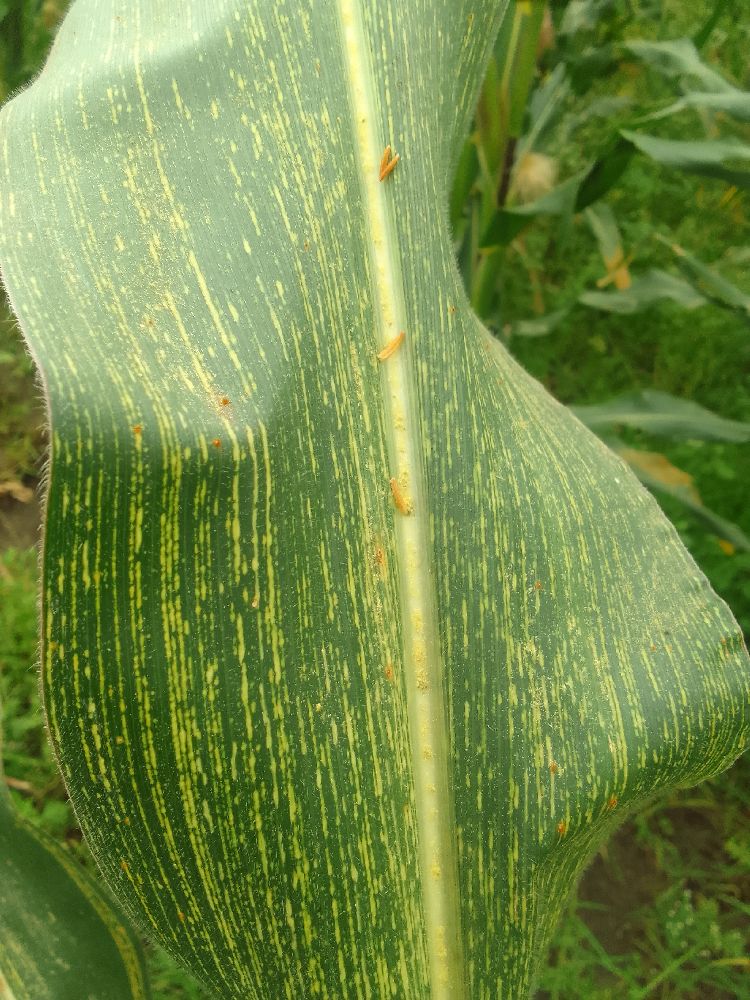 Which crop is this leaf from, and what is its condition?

maize, maize streak virus
